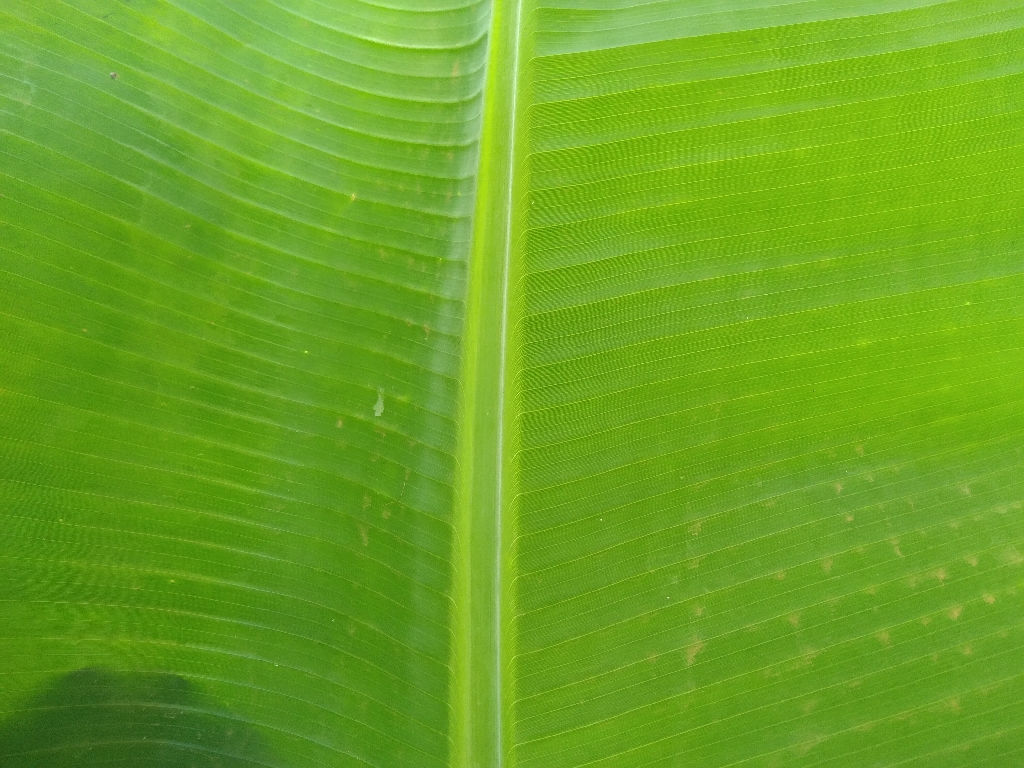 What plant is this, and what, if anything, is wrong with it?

banana, healthy
